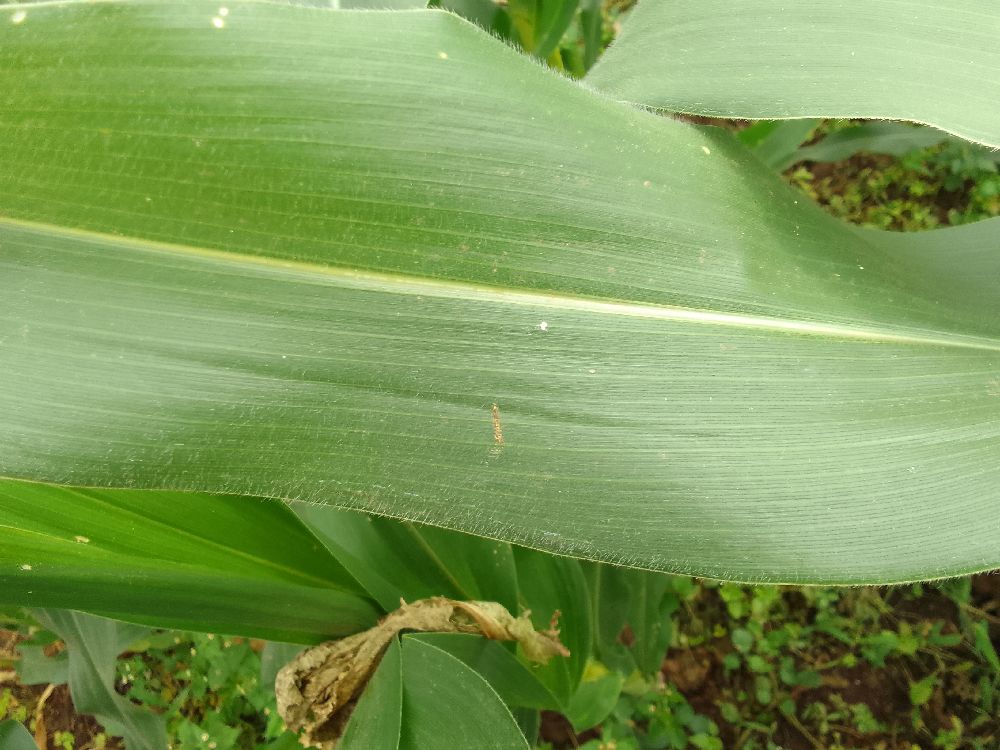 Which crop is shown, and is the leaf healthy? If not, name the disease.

maize, healthy
